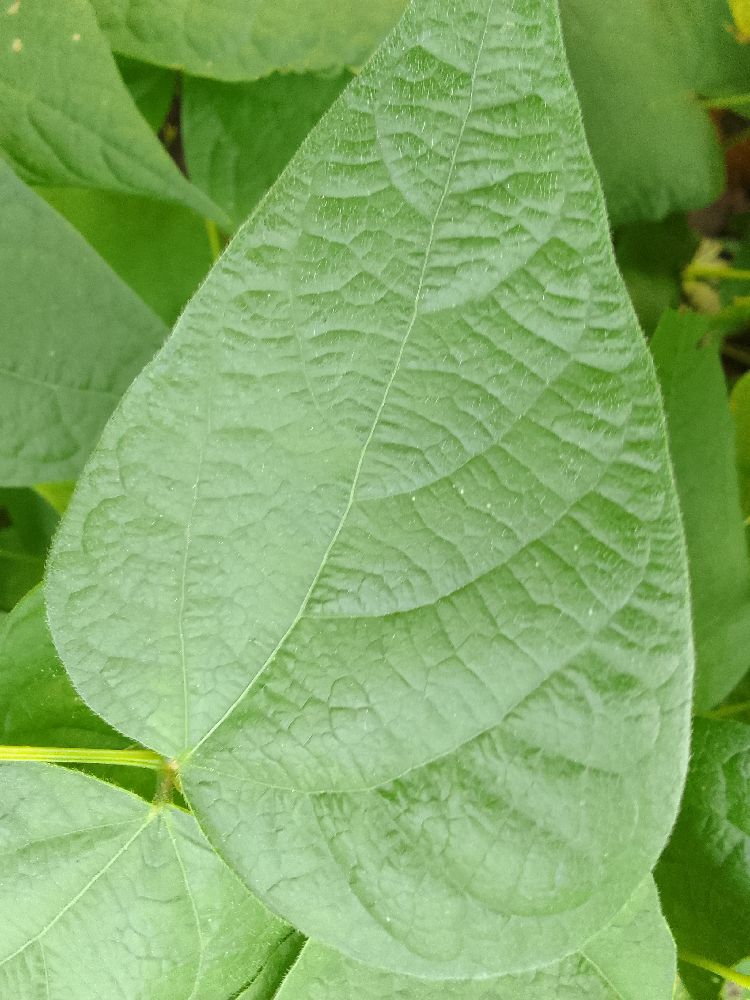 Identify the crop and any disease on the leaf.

common bean, healthy
